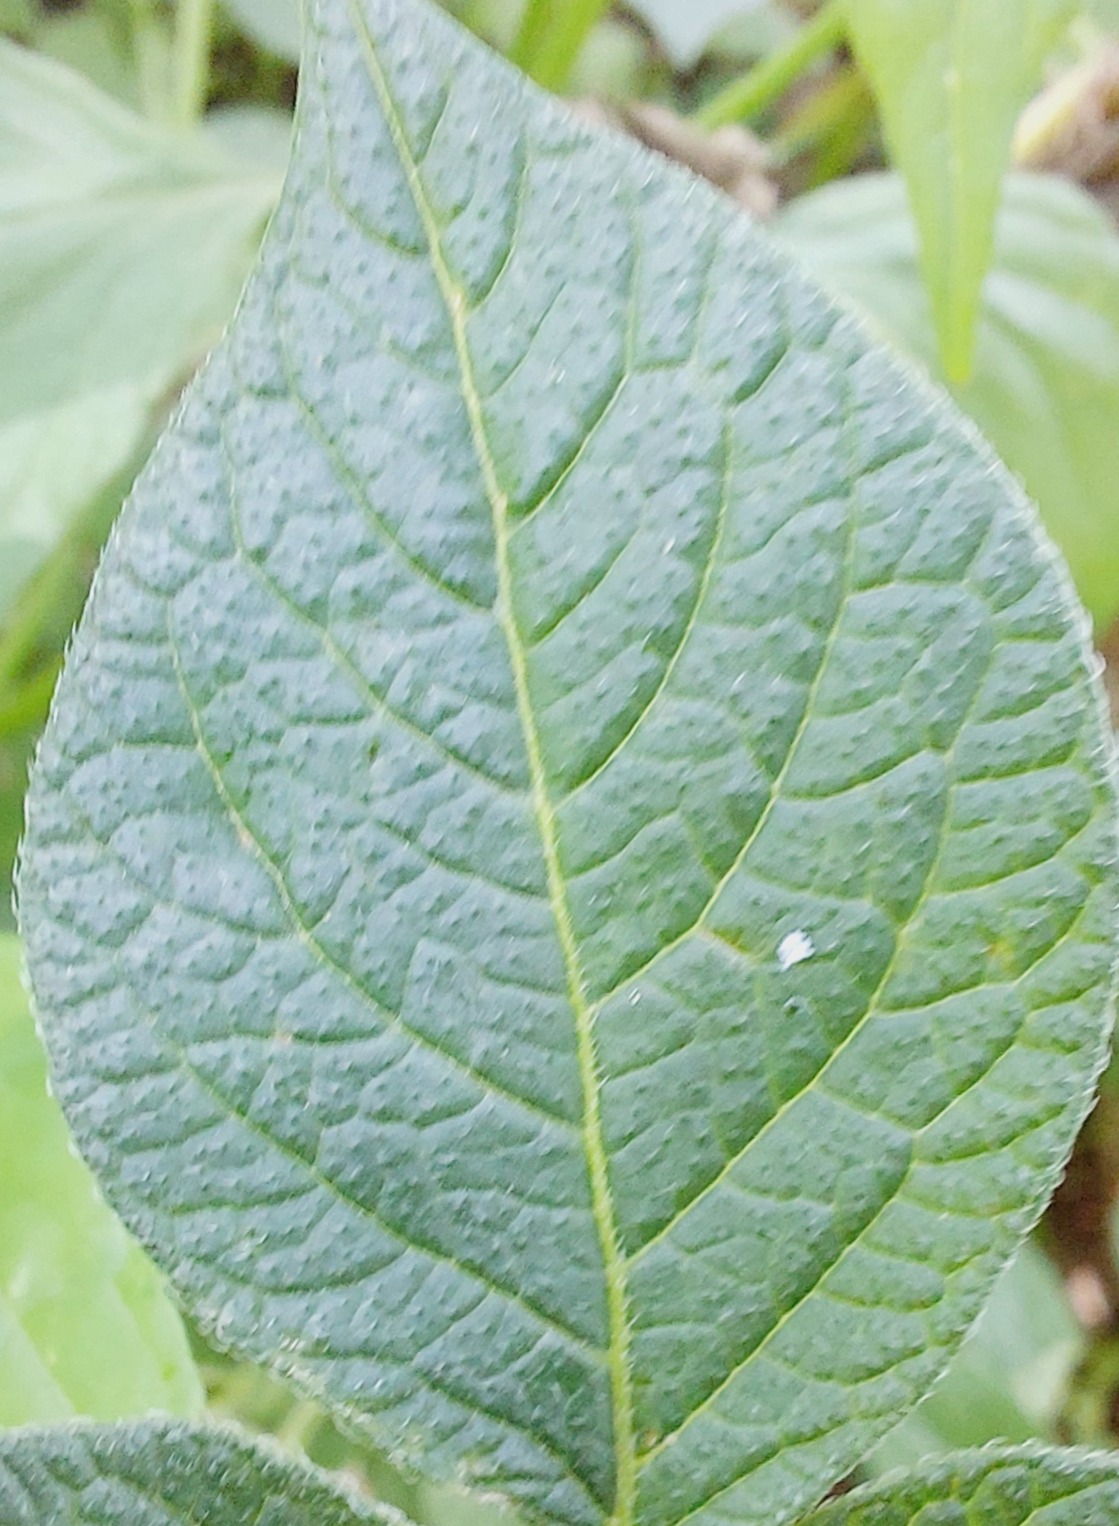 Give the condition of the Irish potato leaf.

healthy
